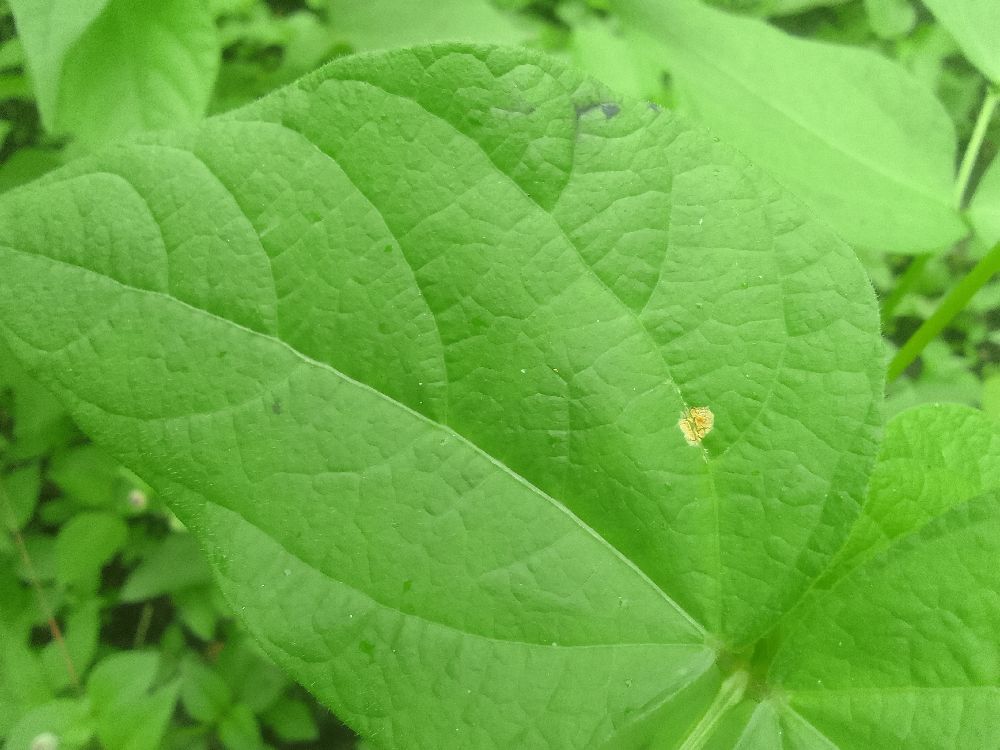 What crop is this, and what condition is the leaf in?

common bean, healthy
